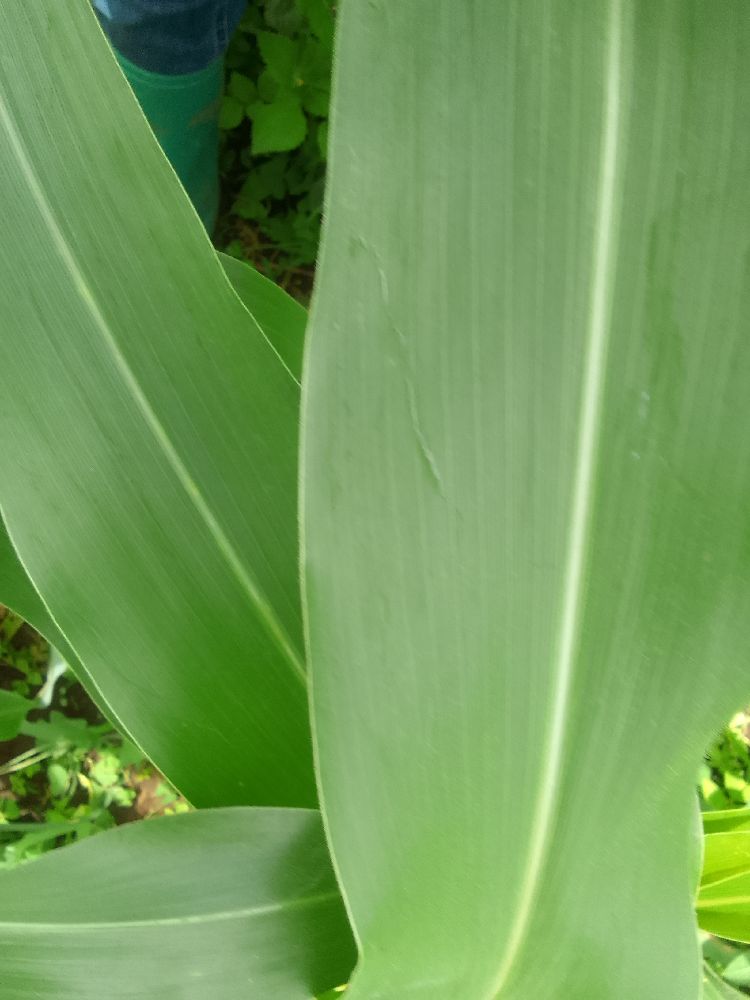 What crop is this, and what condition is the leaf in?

maize, healthy
